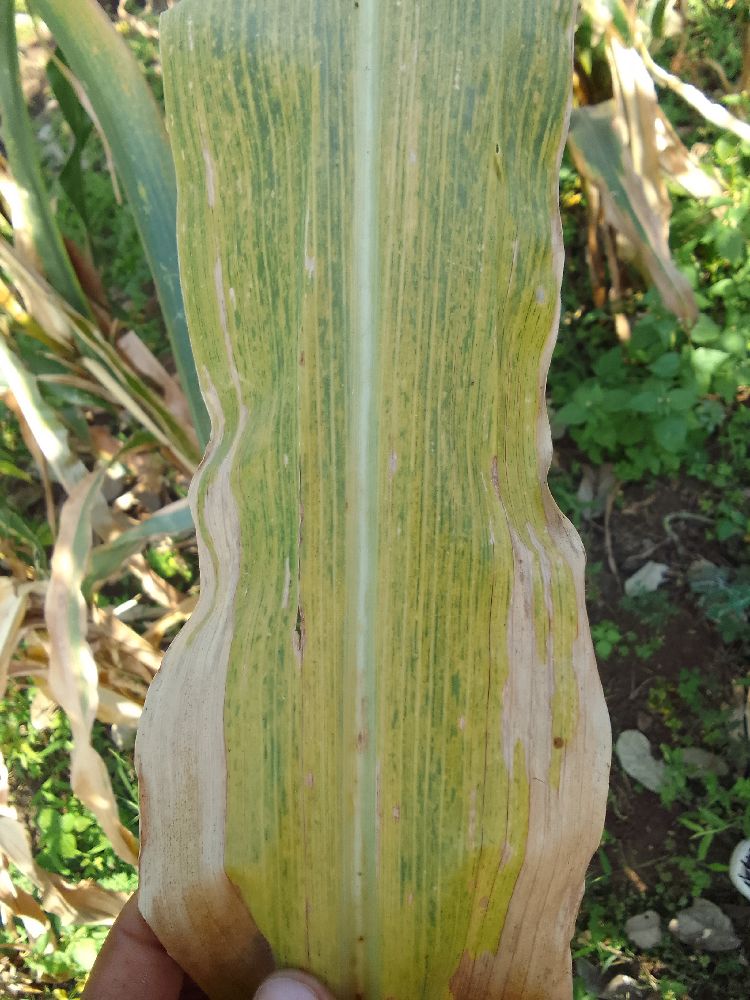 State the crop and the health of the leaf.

maize, maize lethal necrosis
